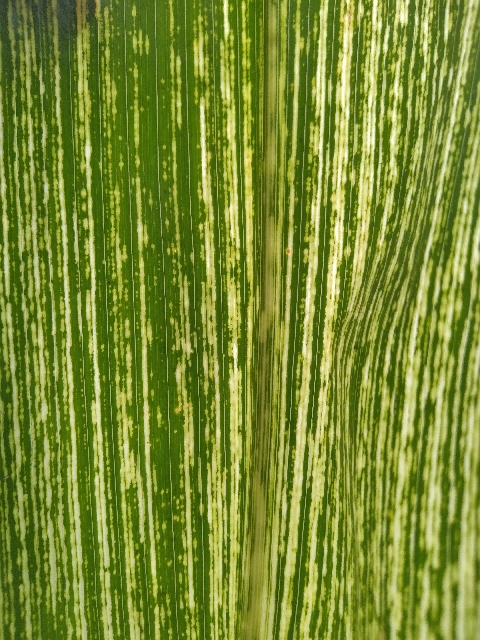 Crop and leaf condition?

maize, maize streak virus
